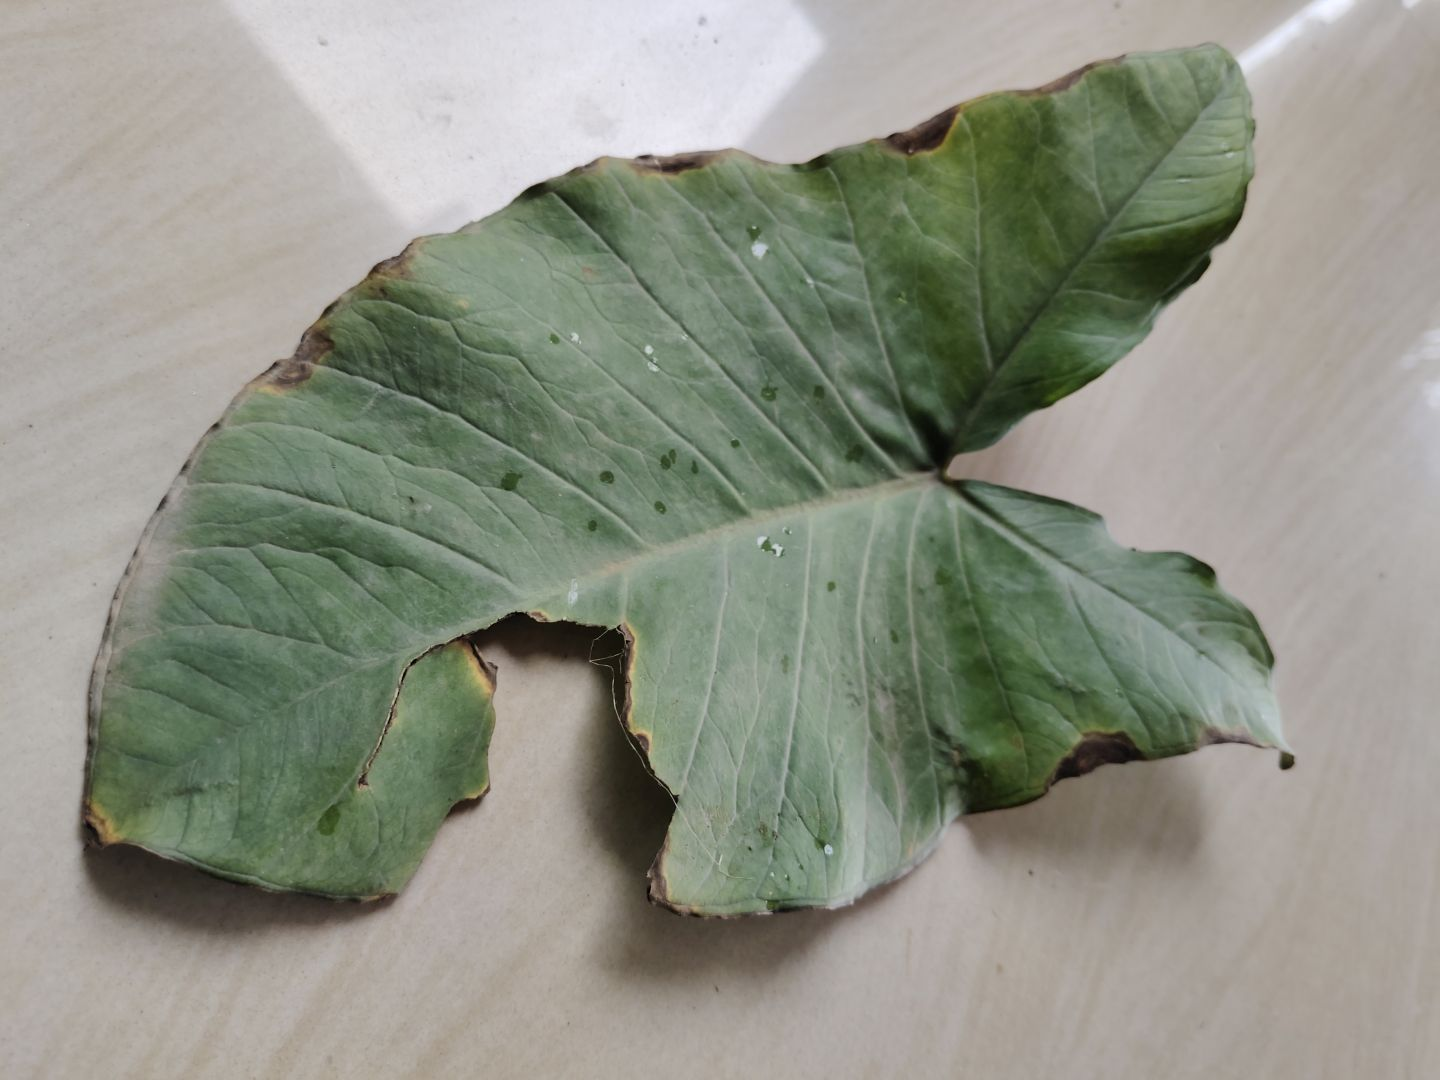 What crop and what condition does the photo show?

taro, leaf blight
